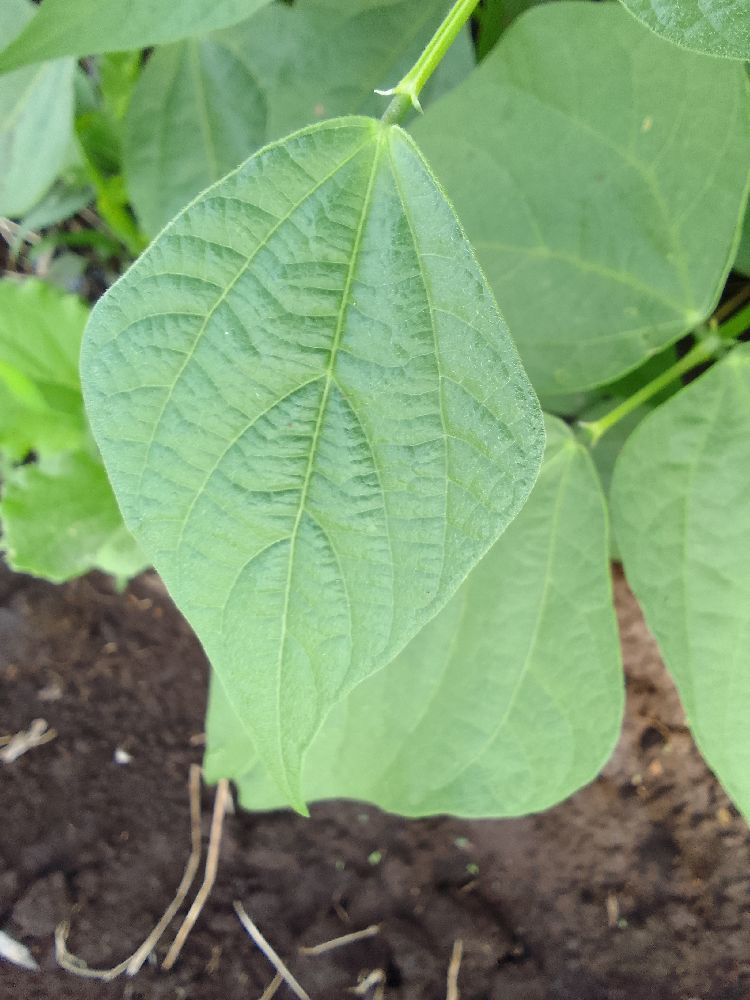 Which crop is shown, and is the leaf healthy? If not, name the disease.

common bean, healthy
